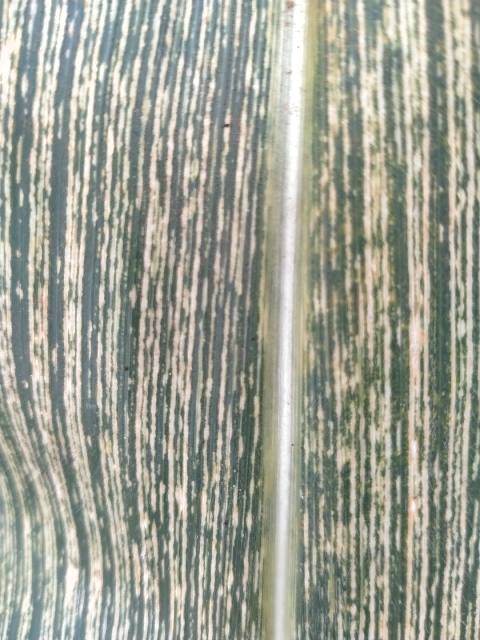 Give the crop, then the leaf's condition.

maize, maize streak virus
